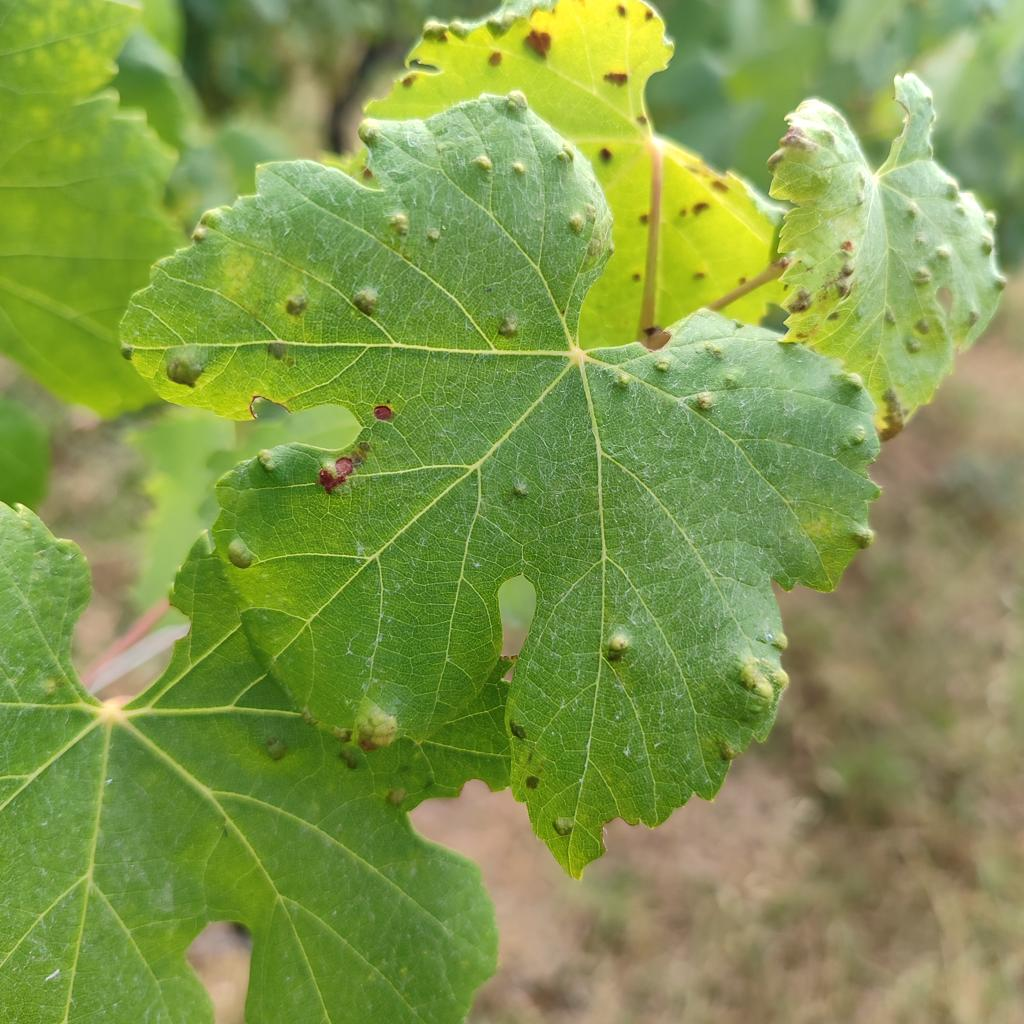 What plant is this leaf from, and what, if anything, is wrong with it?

grapevine, erineum mite
